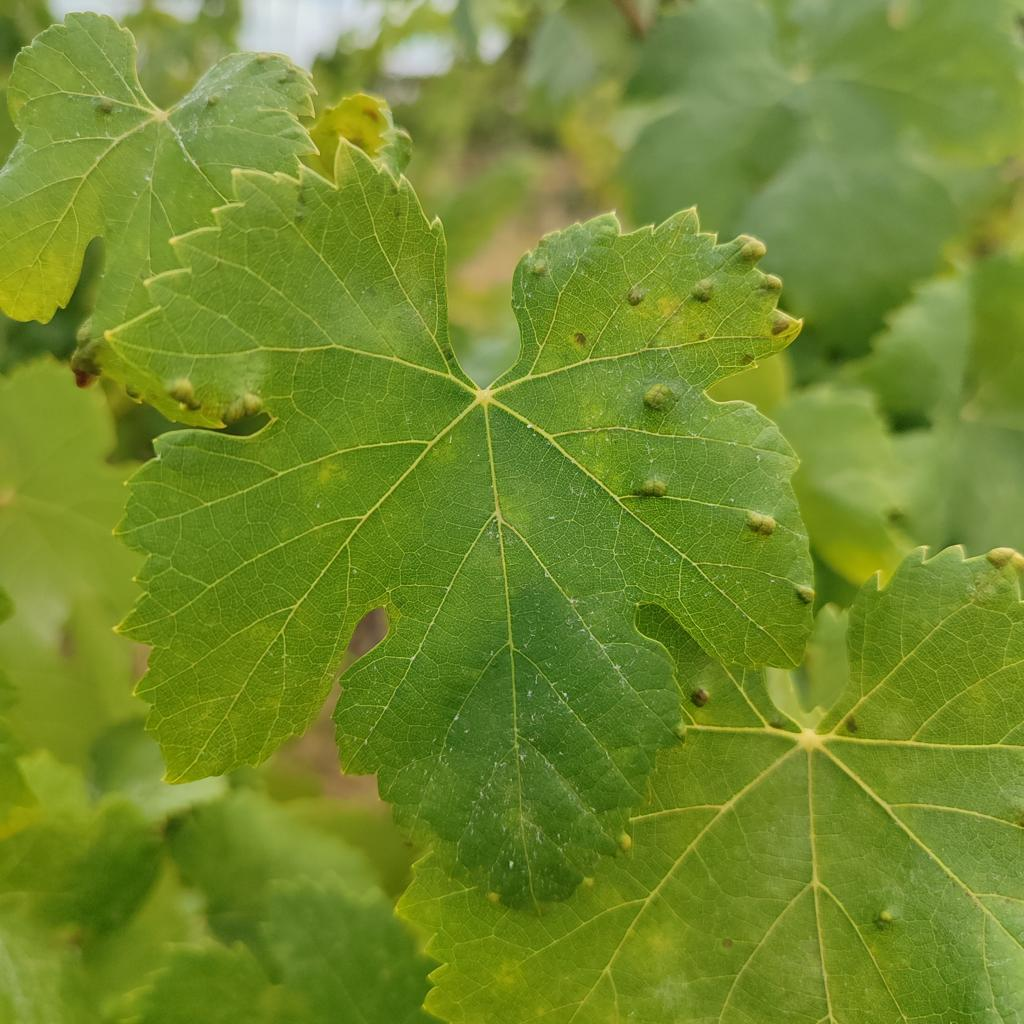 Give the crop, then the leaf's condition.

grapevine, erineum mite
